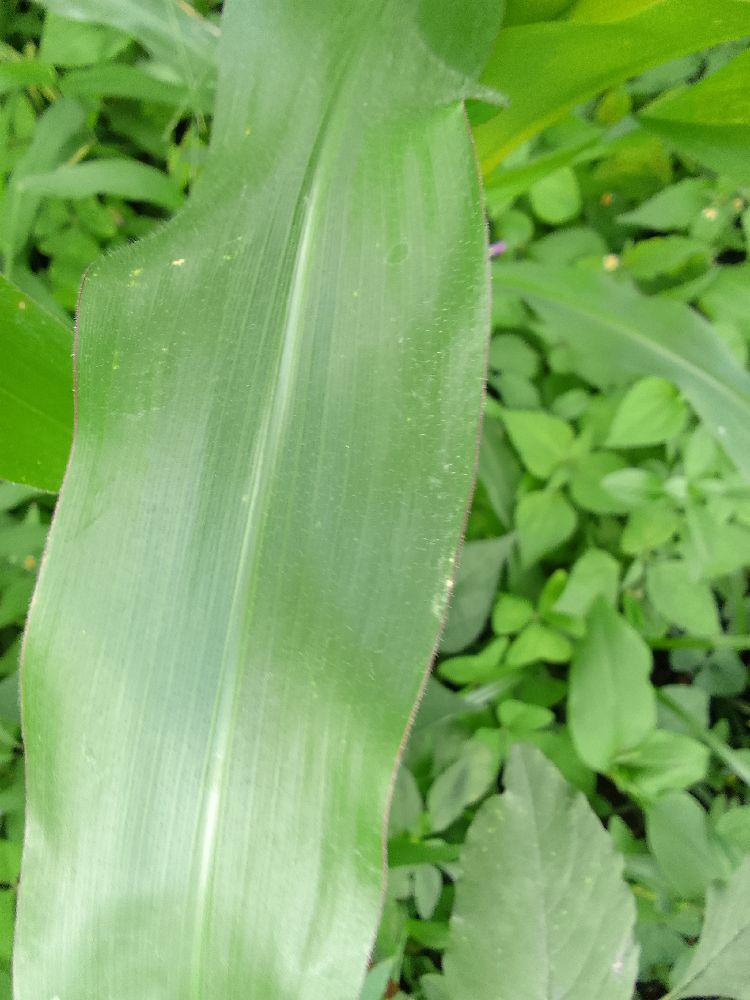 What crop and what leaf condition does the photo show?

maize, healthy
